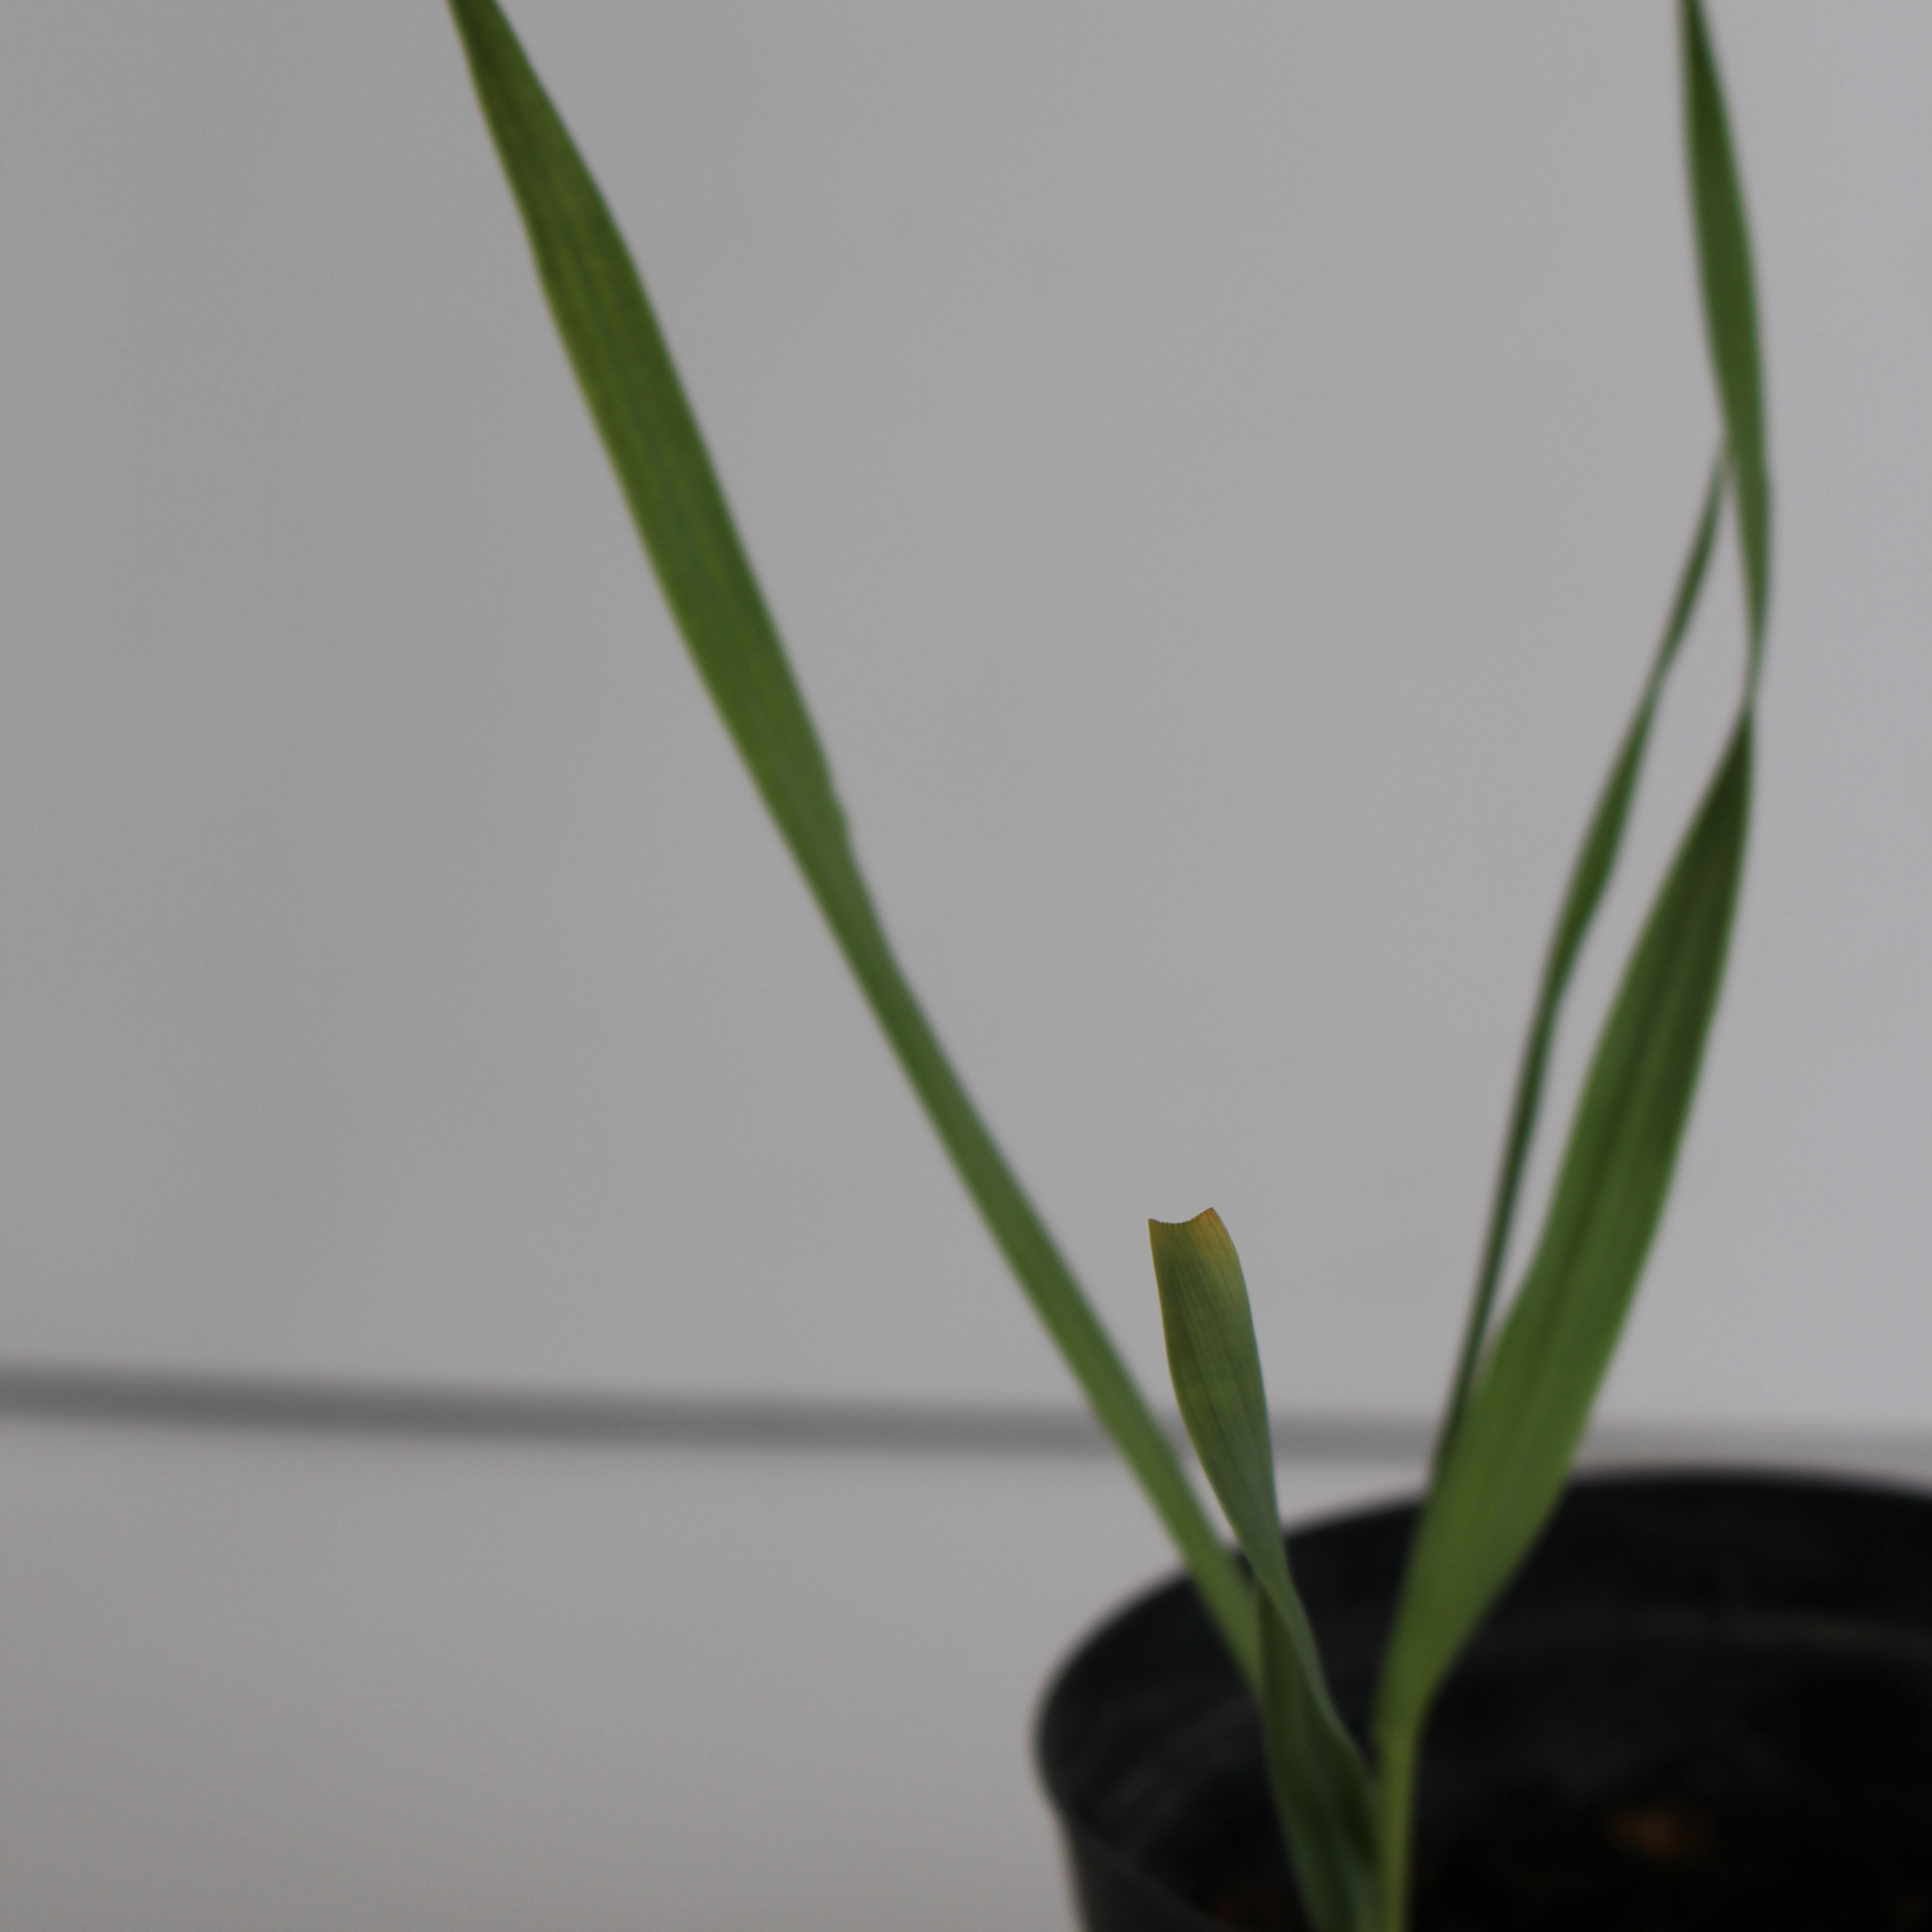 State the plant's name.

Avena sterilis
